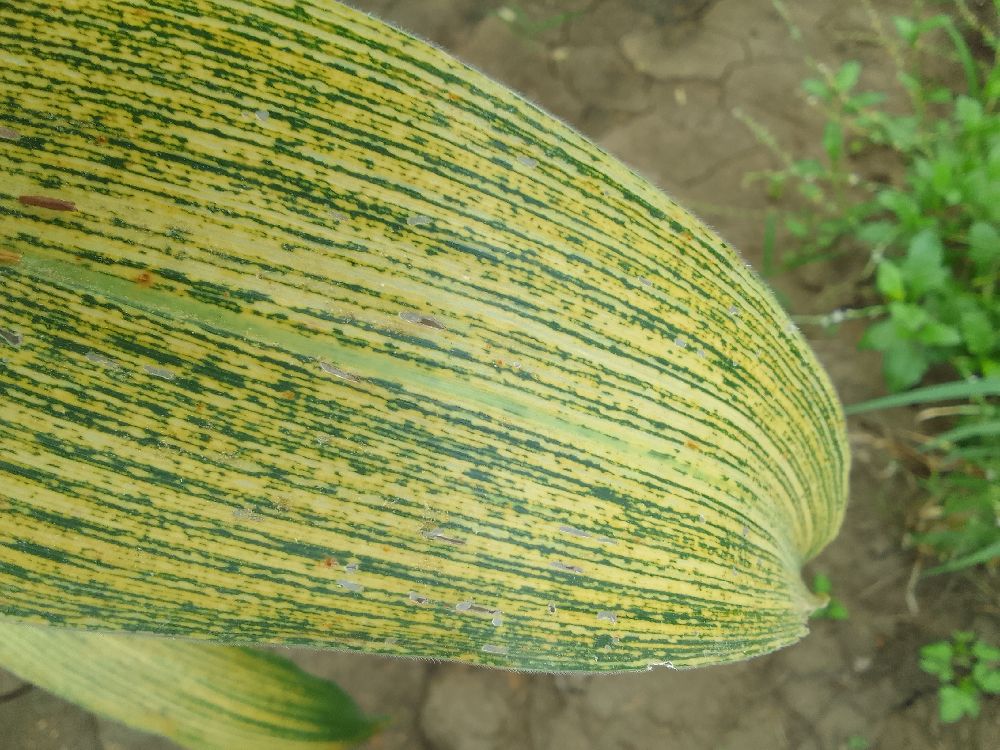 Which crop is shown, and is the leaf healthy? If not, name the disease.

maize, maize streak virus
